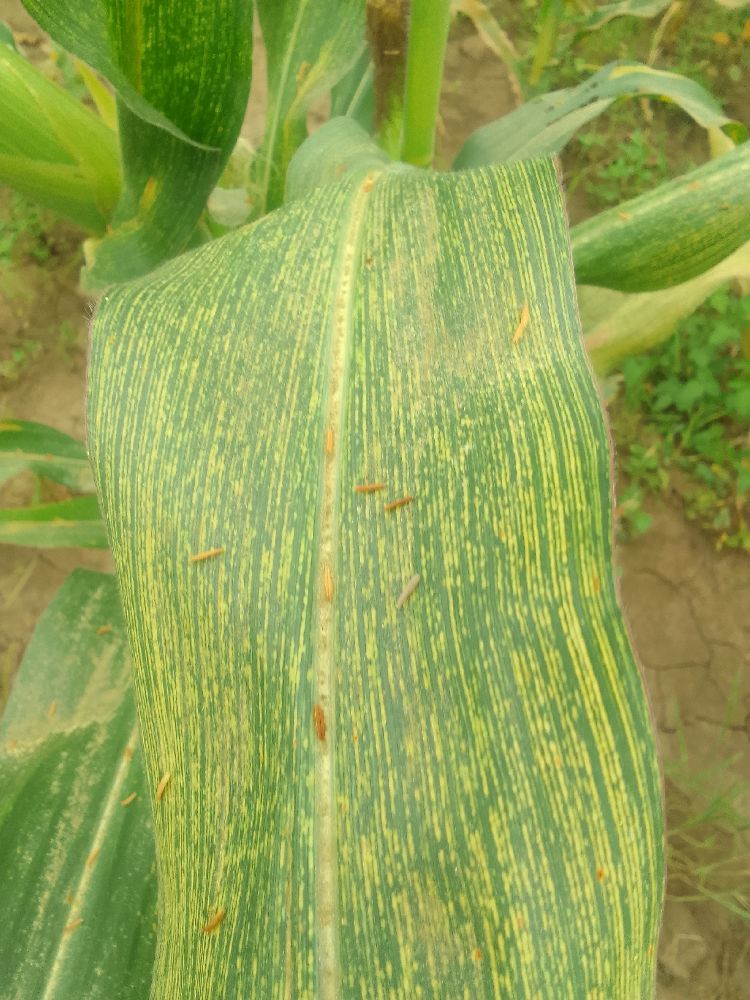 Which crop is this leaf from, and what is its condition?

maize, maize streak virus
